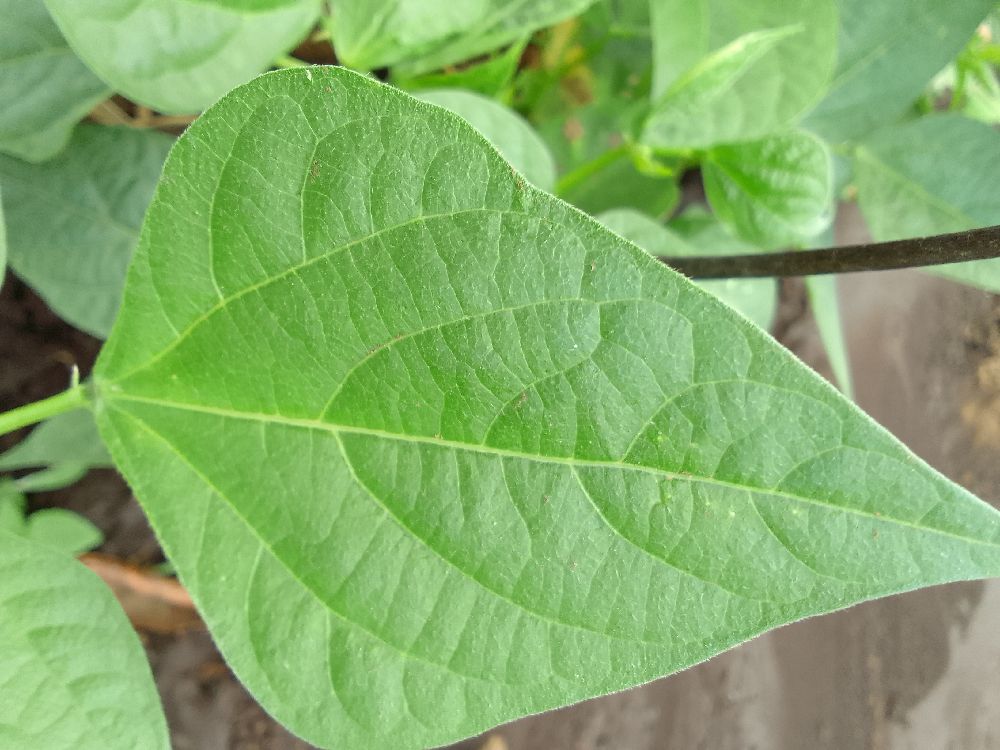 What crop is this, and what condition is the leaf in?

common bean, healthy
